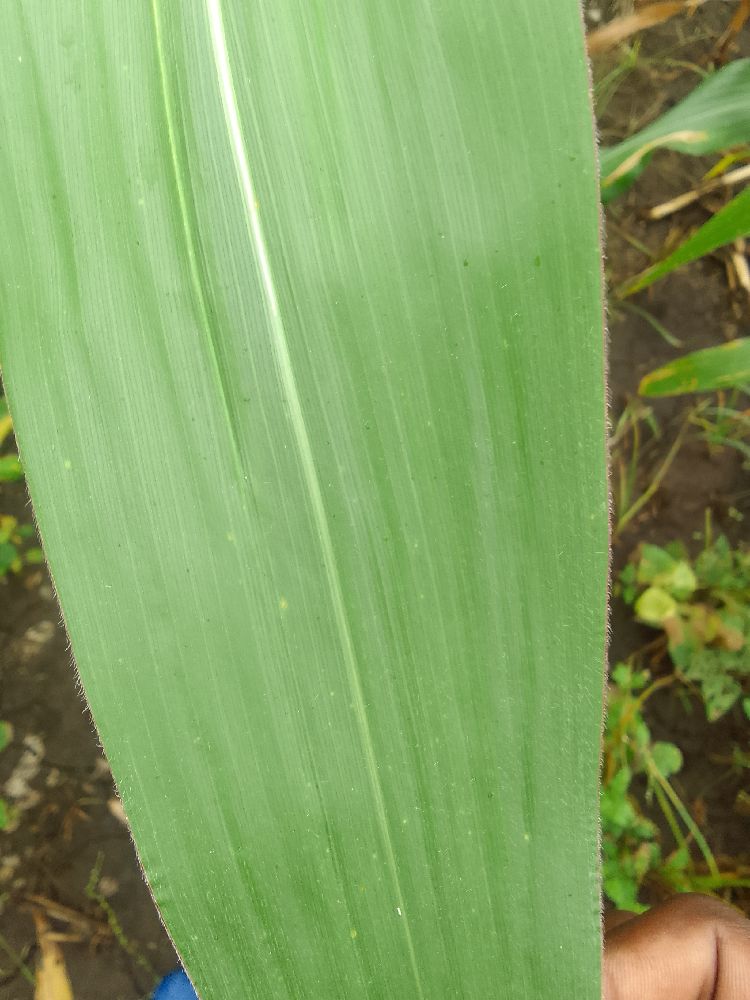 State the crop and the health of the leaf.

maize, healthy
